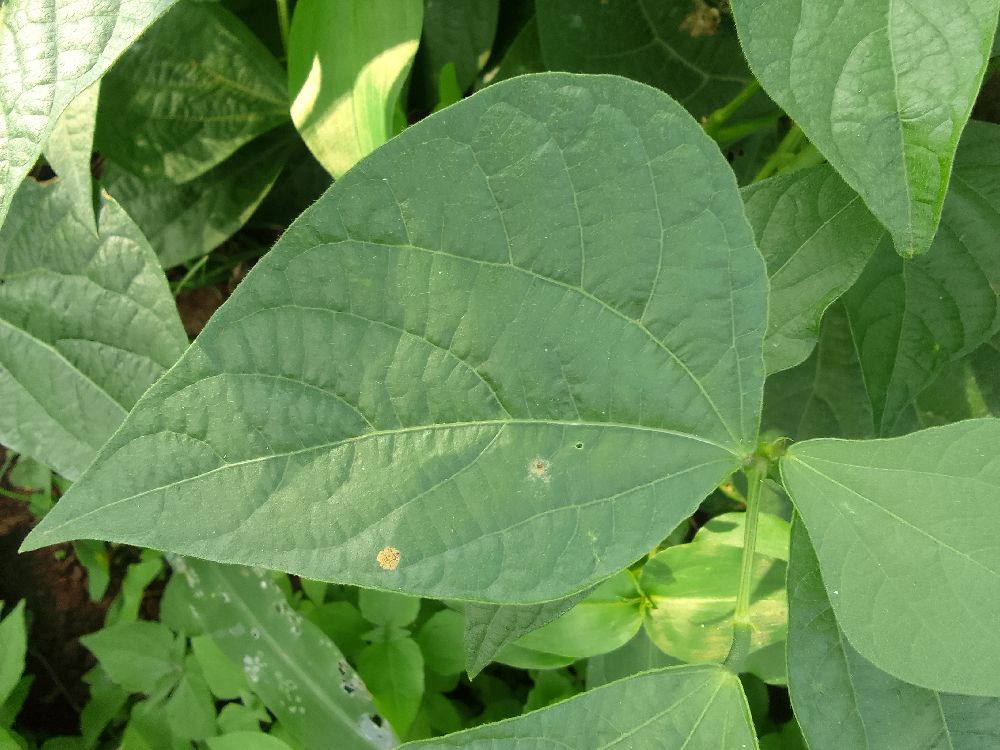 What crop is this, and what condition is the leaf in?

common bean, healthy
